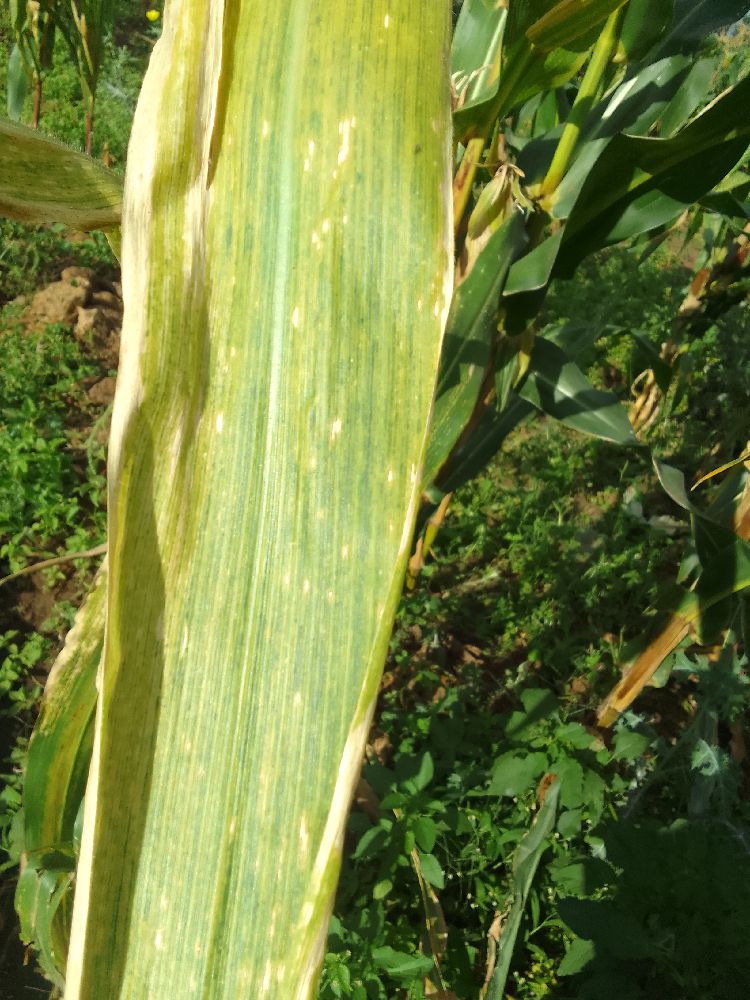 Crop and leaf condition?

maize, maize lethal necrosis
